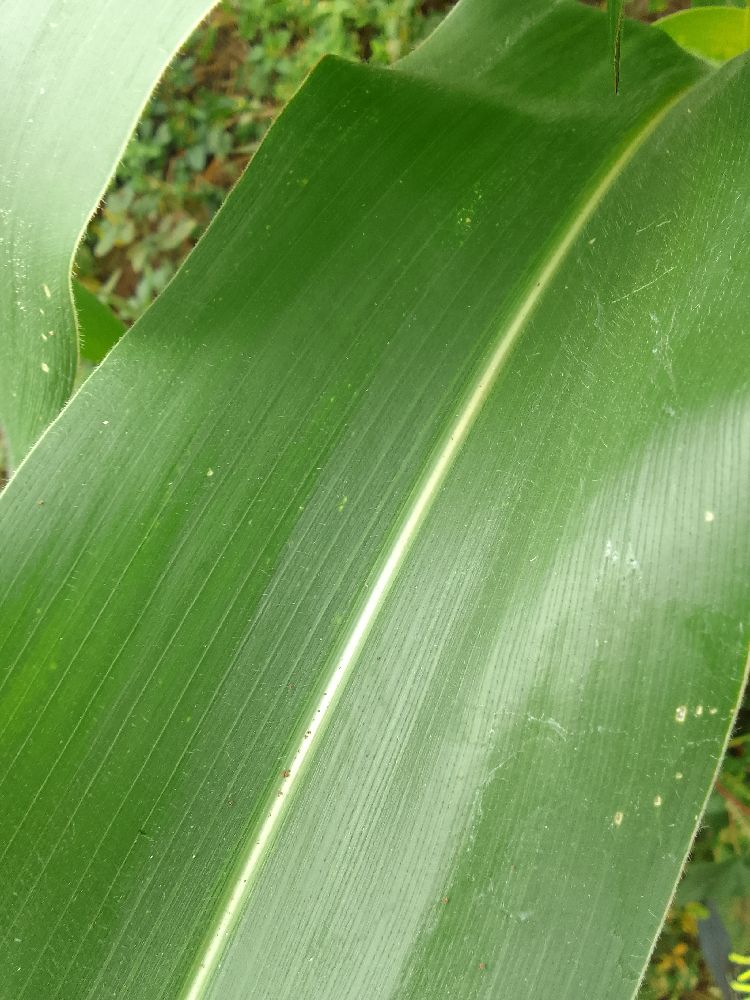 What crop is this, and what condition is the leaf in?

maize, healthy
